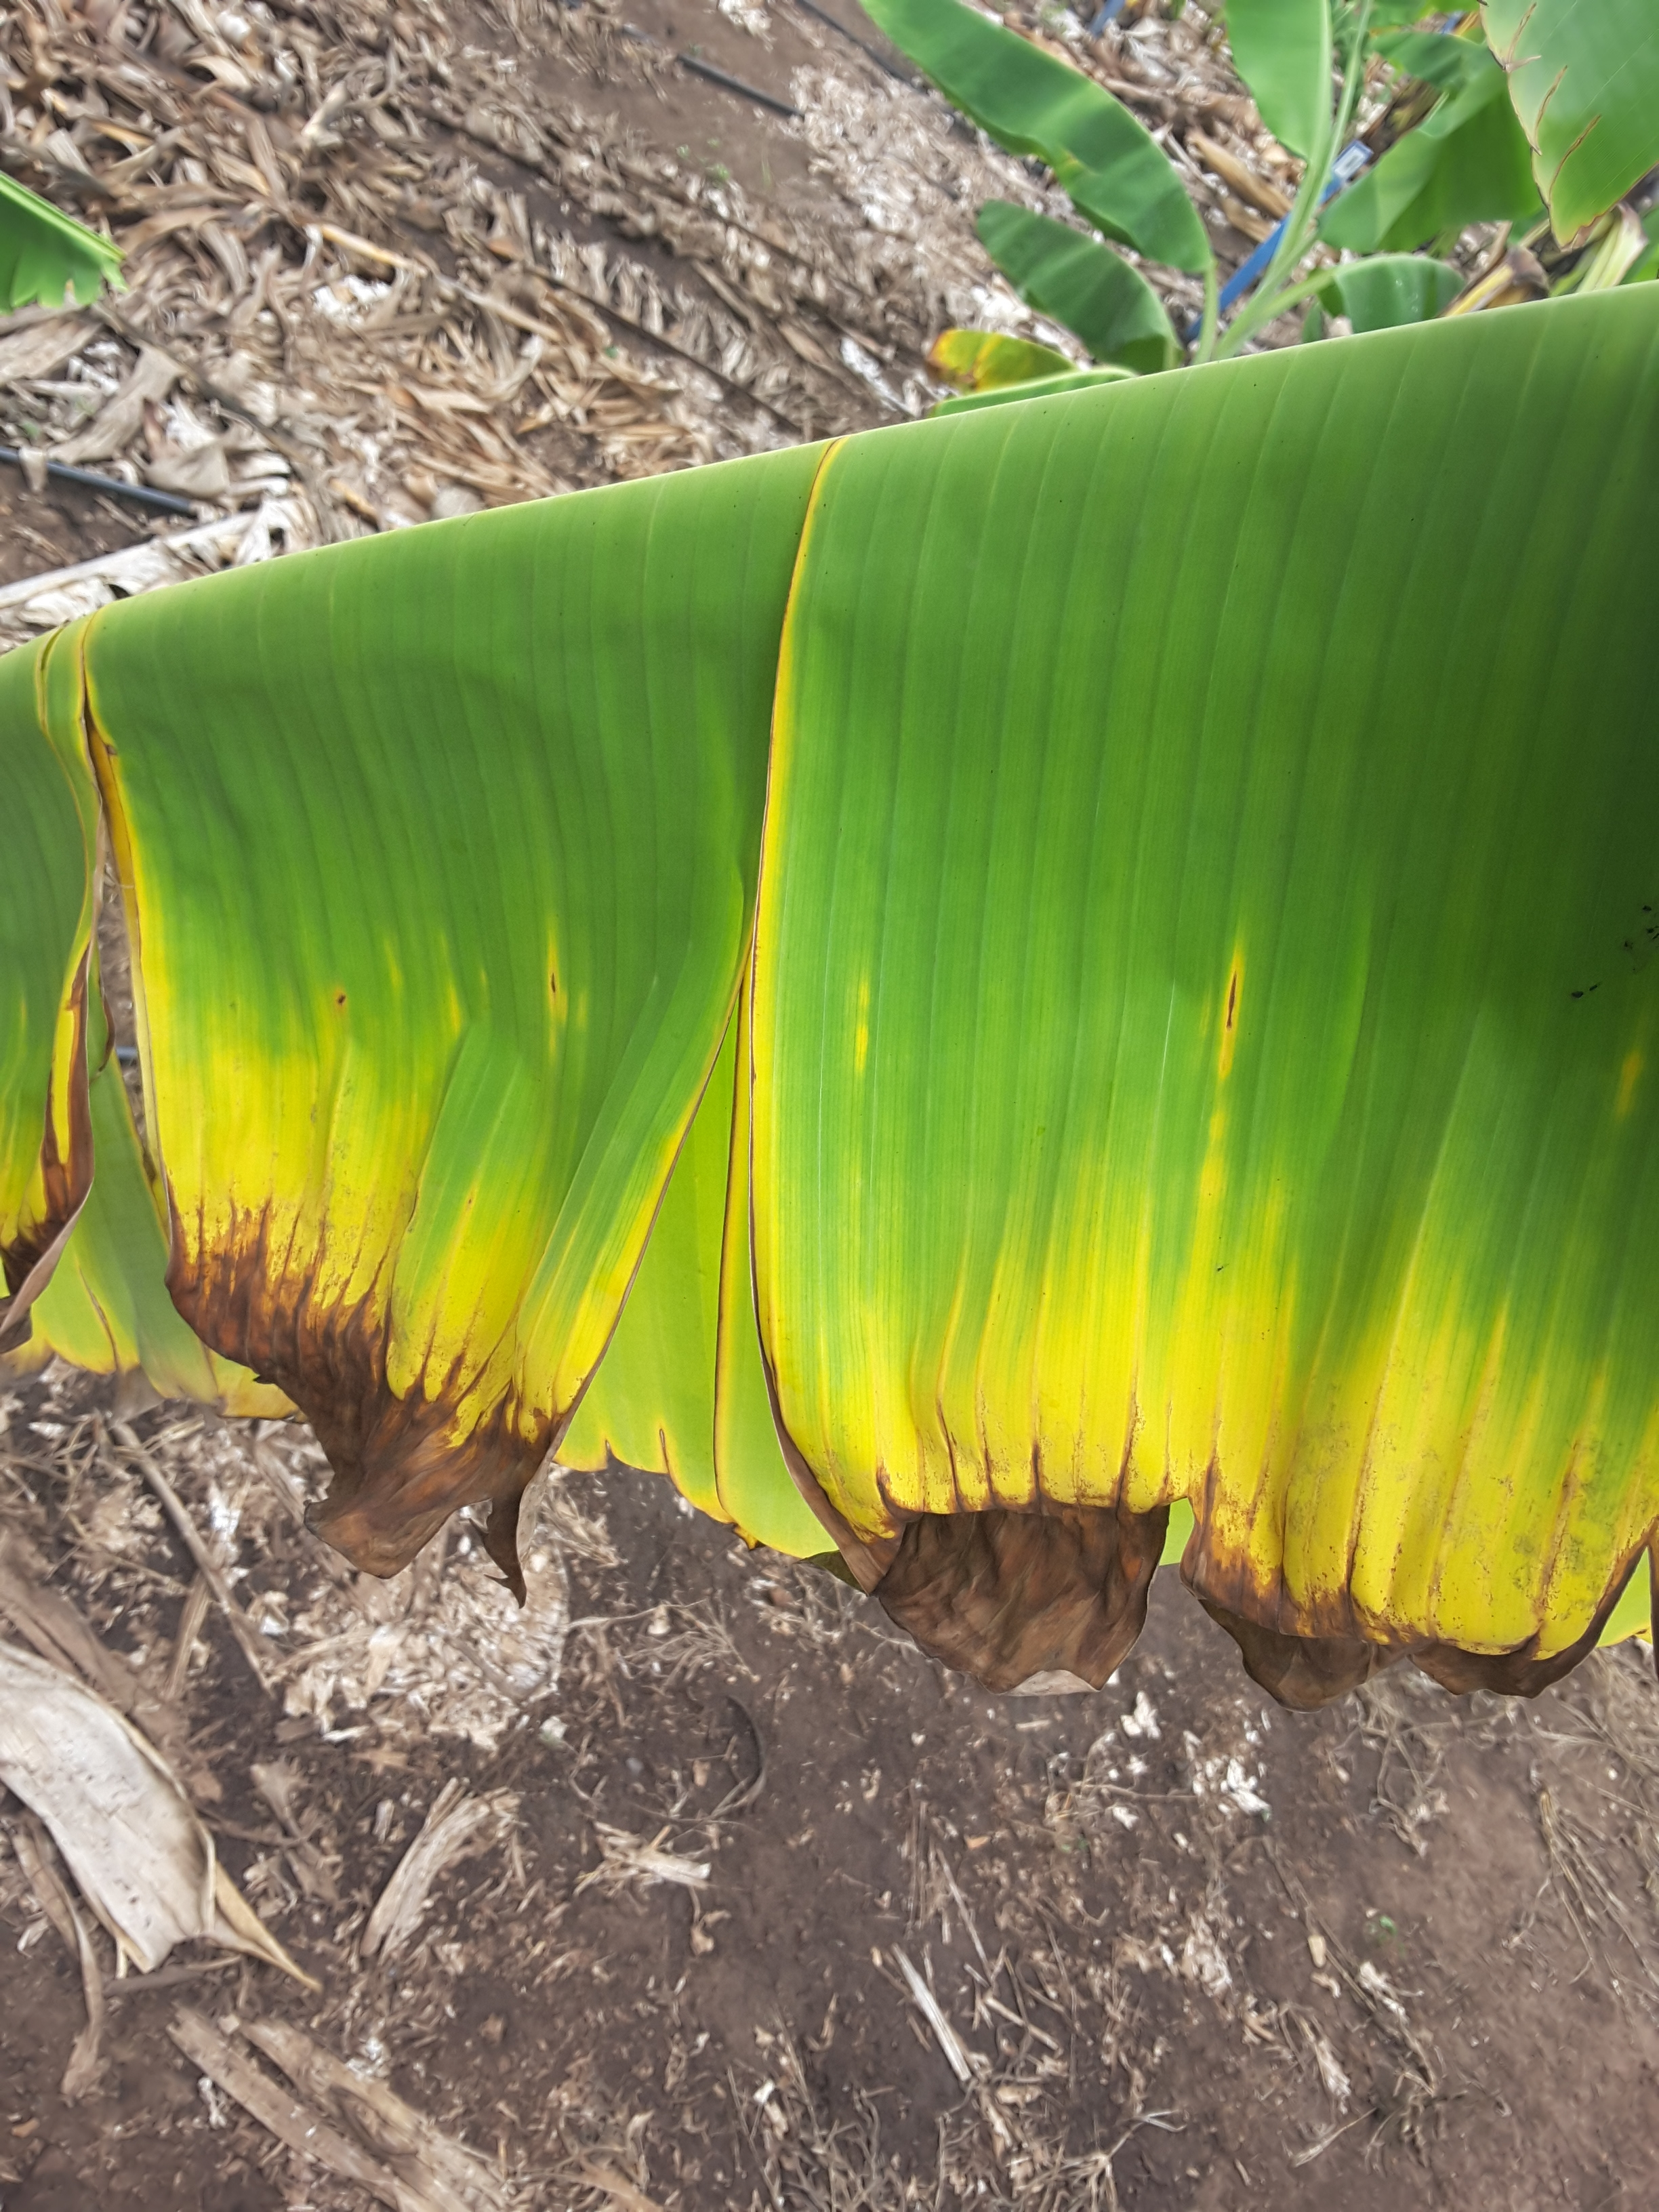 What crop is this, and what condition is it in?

banana, fusarium wilt race 1
